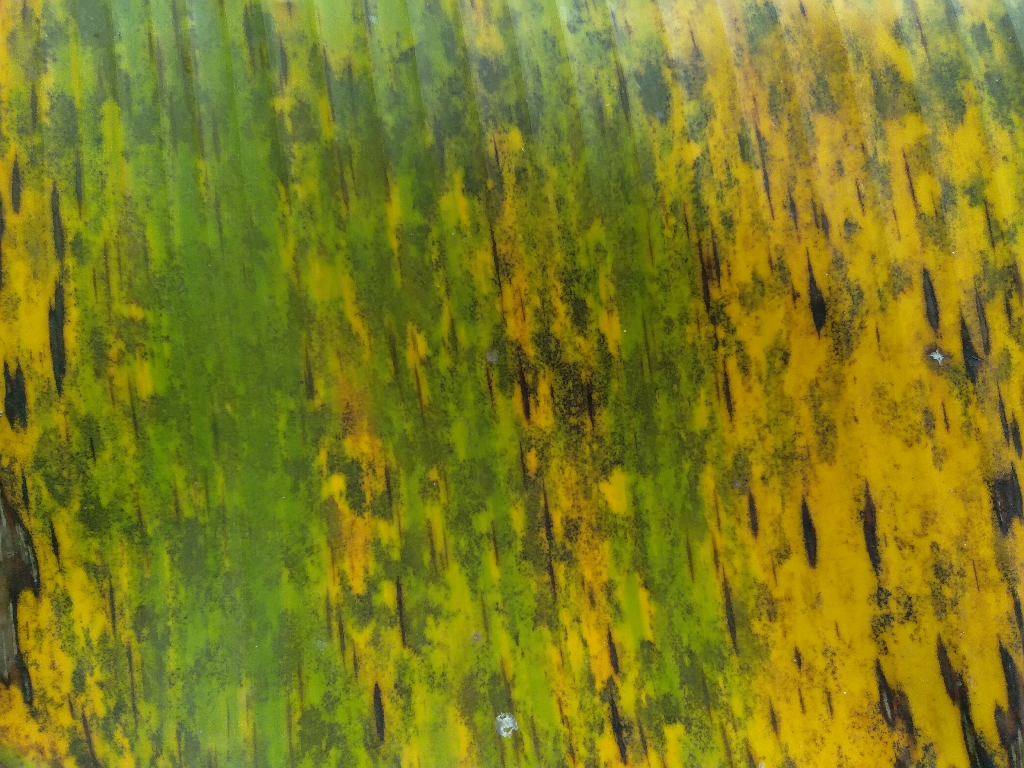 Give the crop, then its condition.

banana, black sigatoka
